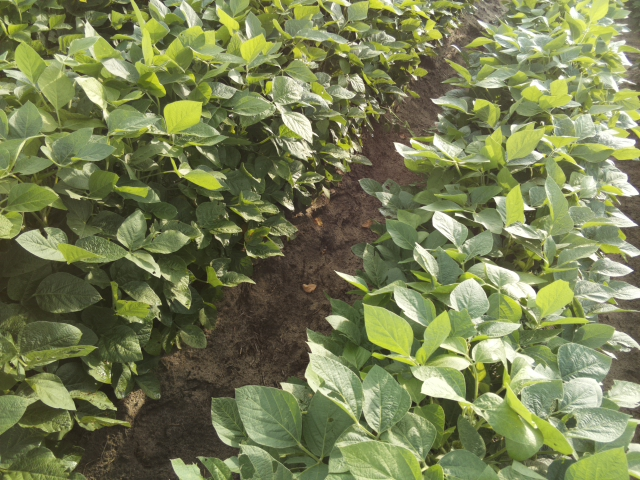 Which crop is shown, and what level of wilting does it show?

soybean, leaves with no wilting
